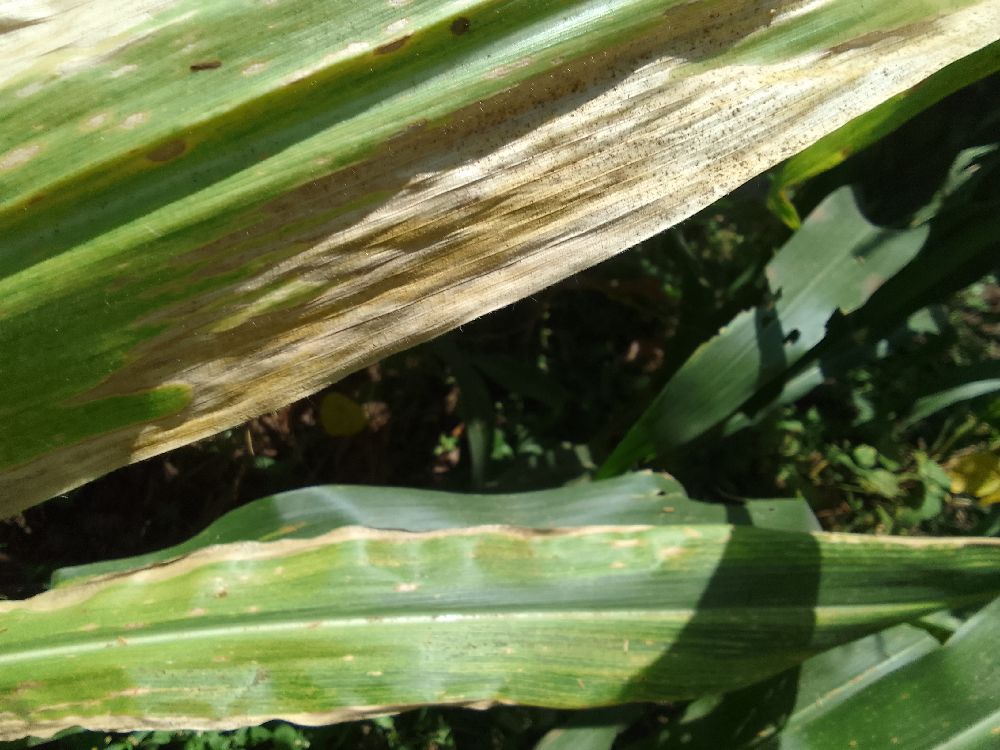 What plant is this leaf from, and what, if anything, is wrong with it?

maize, maize lethal necrosis
